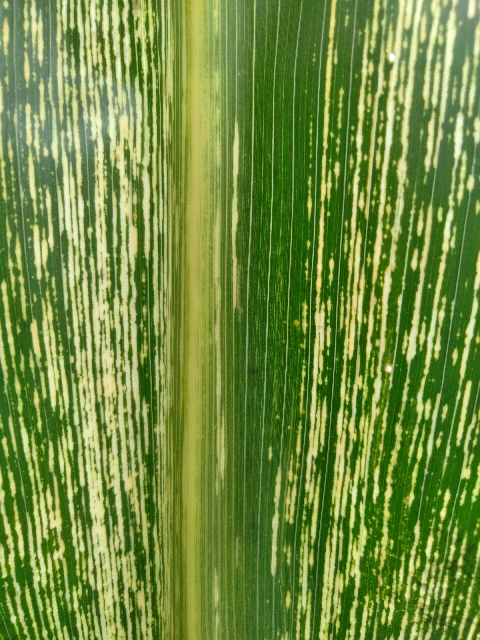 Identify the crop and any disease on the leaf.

maize, maize streak virus
